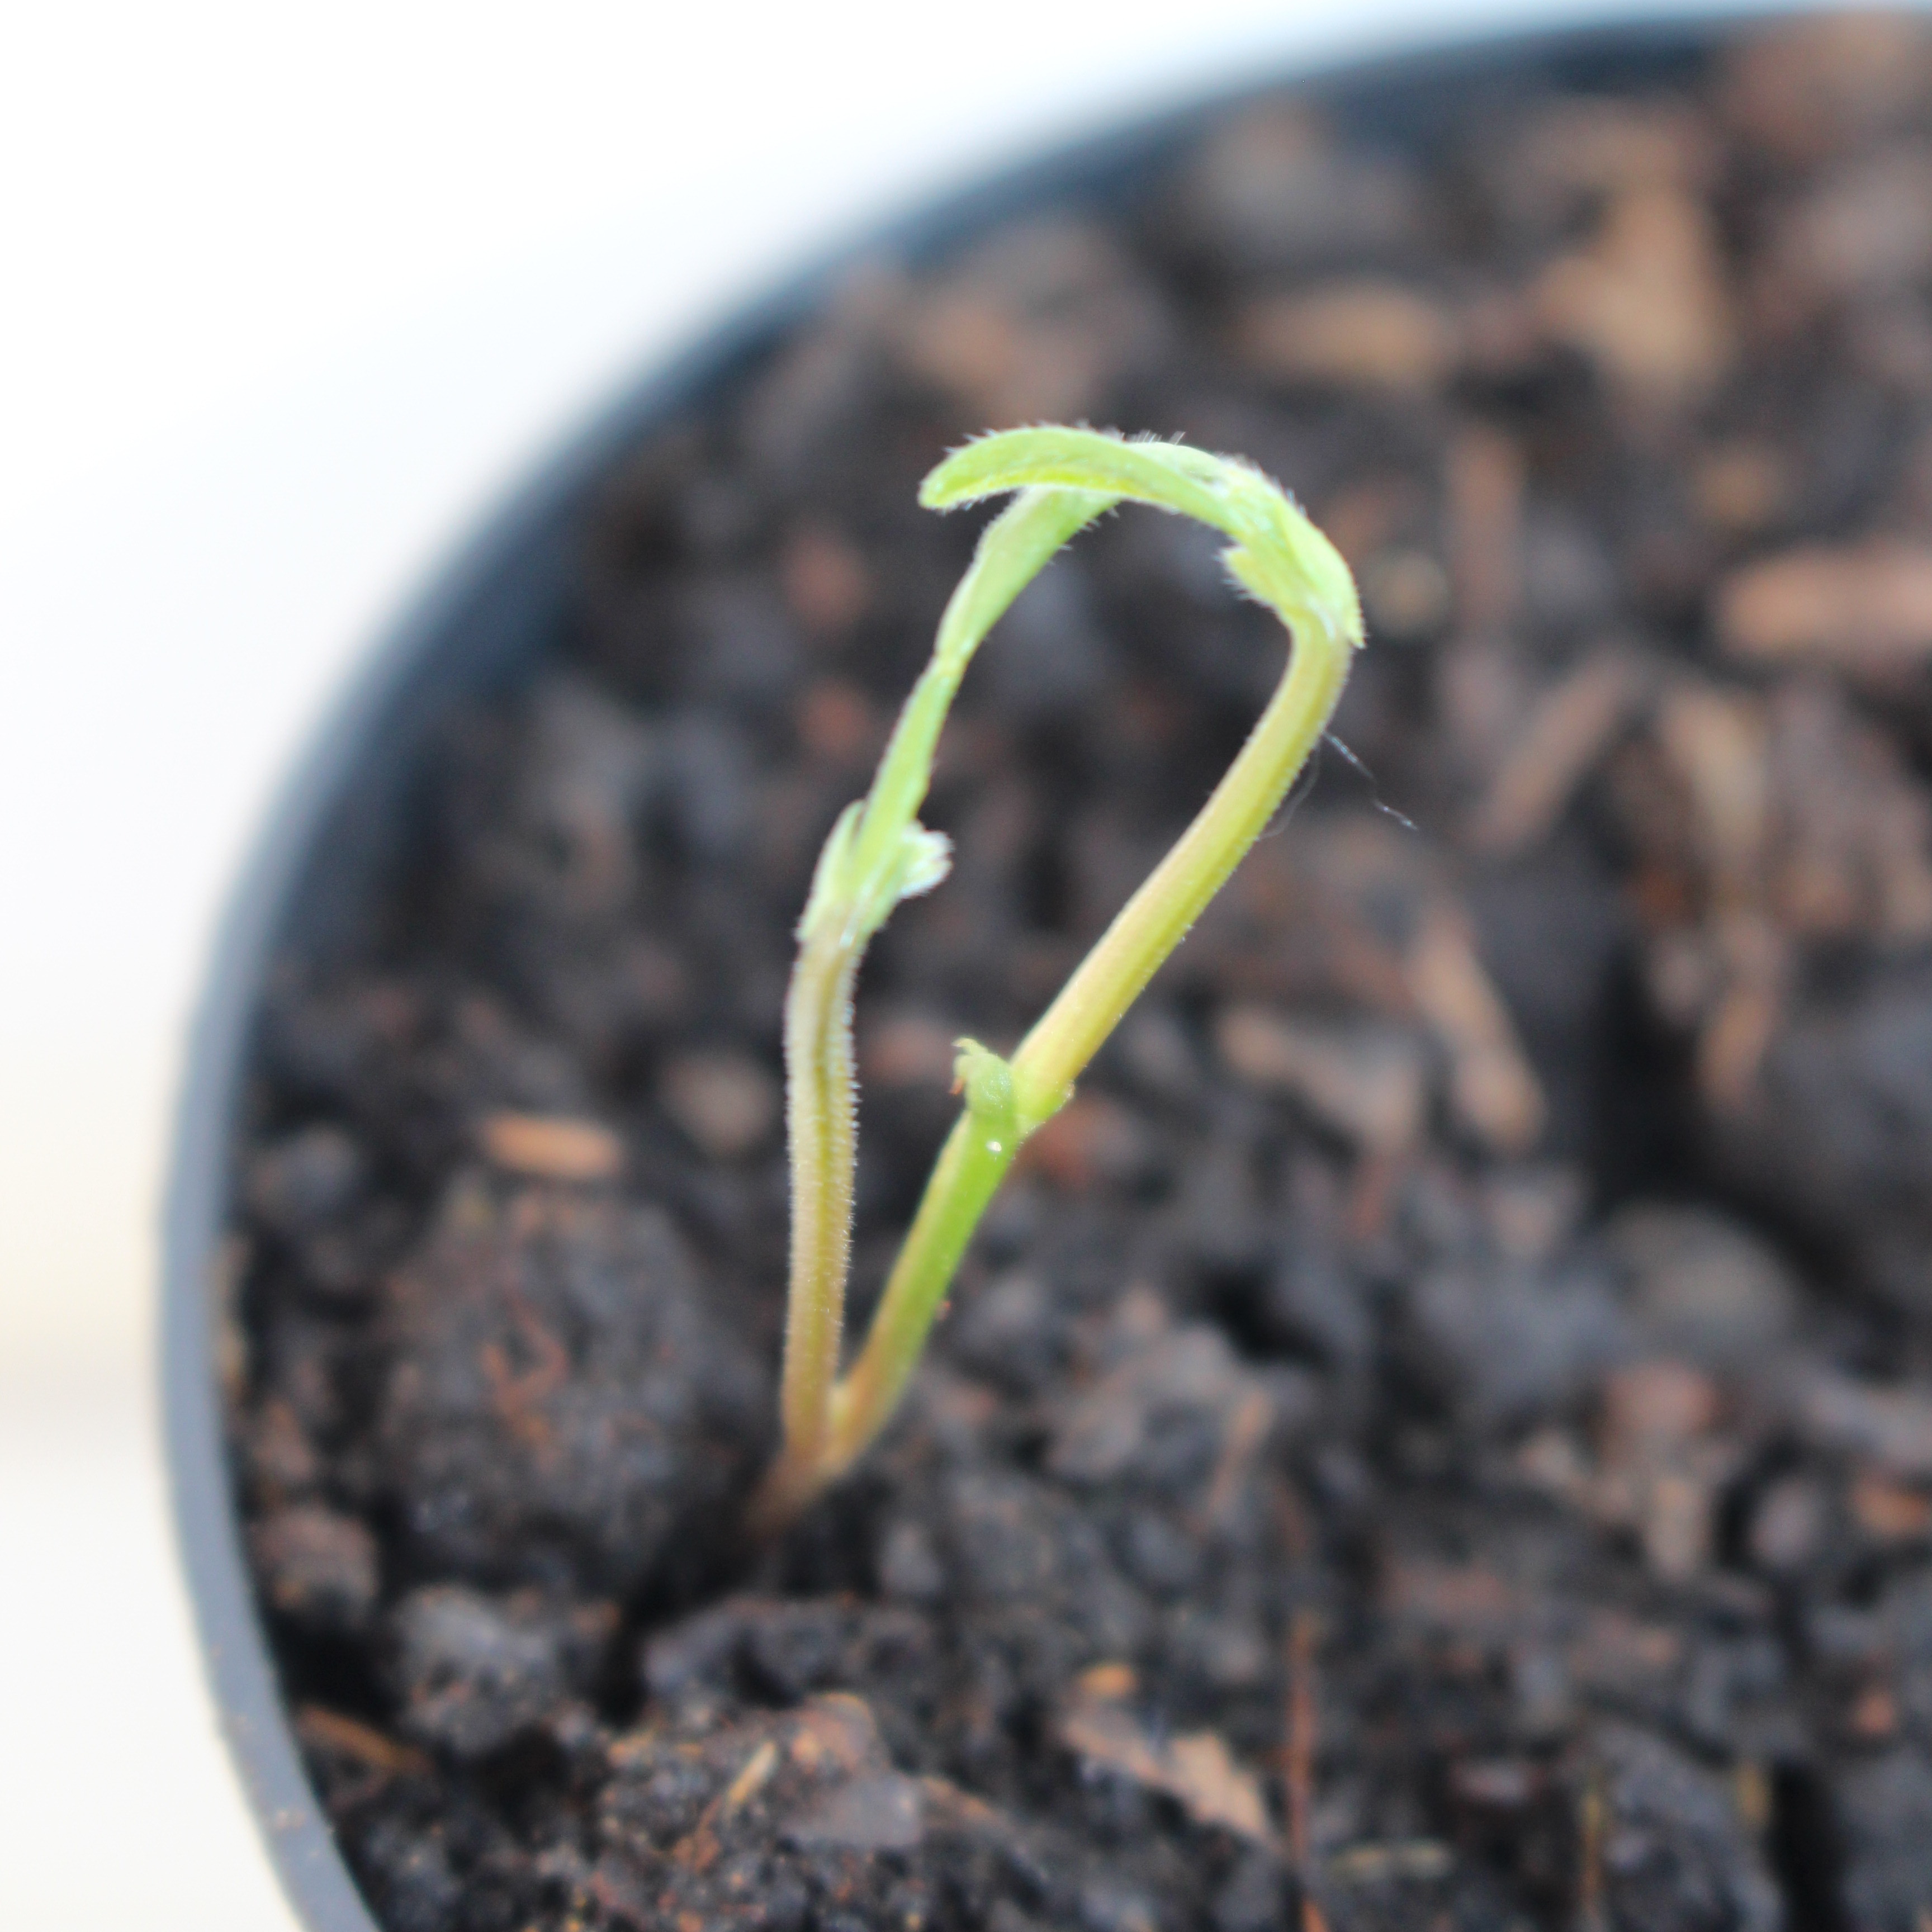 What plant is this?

Vicia sativa
